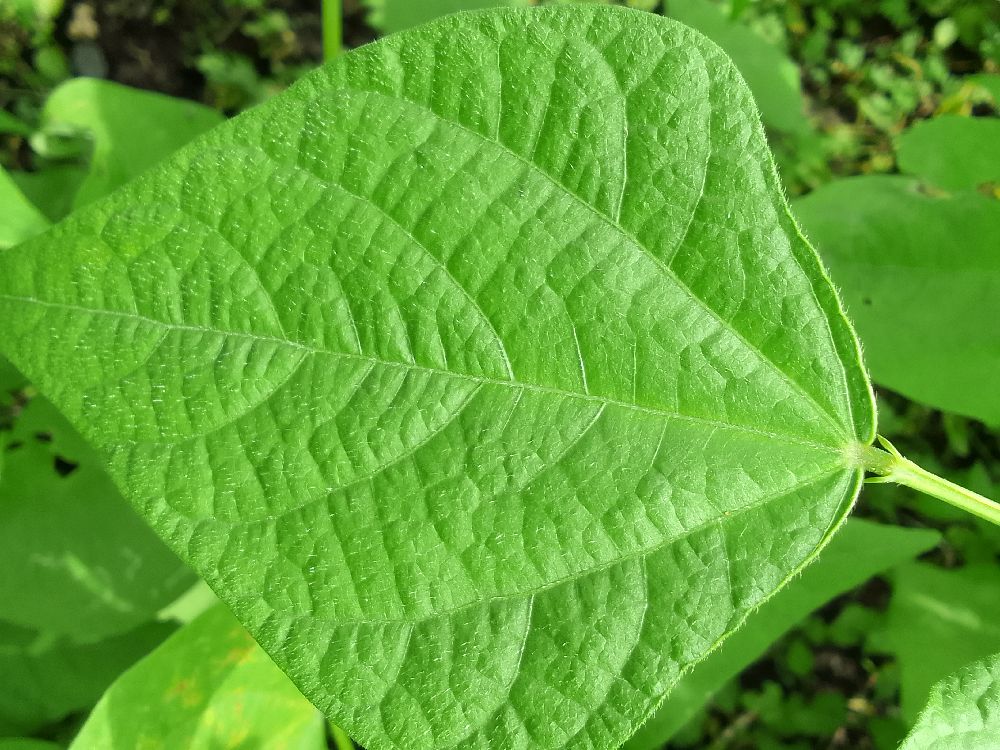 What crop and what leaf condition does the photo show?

common bean, healthy
